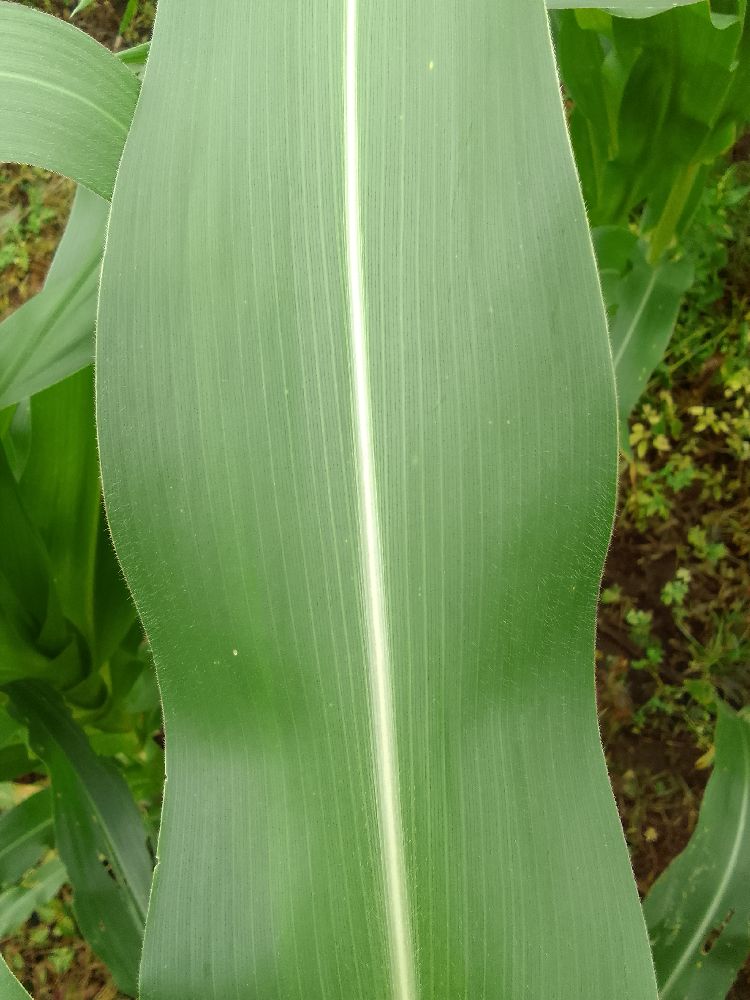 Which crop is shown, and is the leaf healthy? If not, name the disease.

maize, healthy
